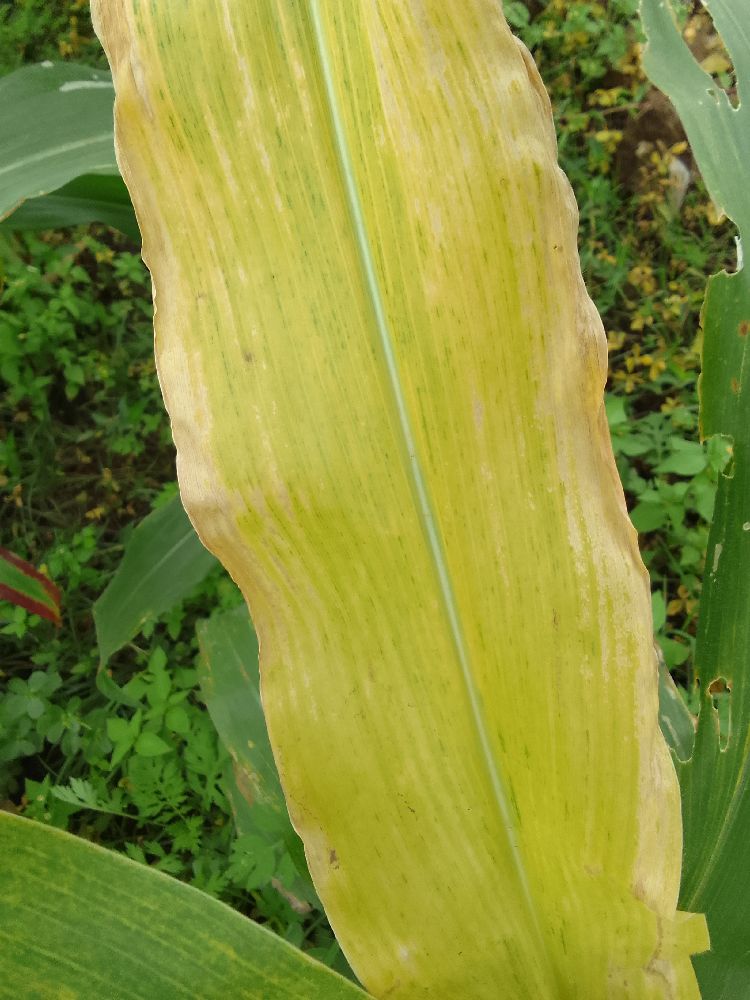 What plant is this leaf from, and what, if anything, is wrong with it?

maize, maize lethal necrosis
